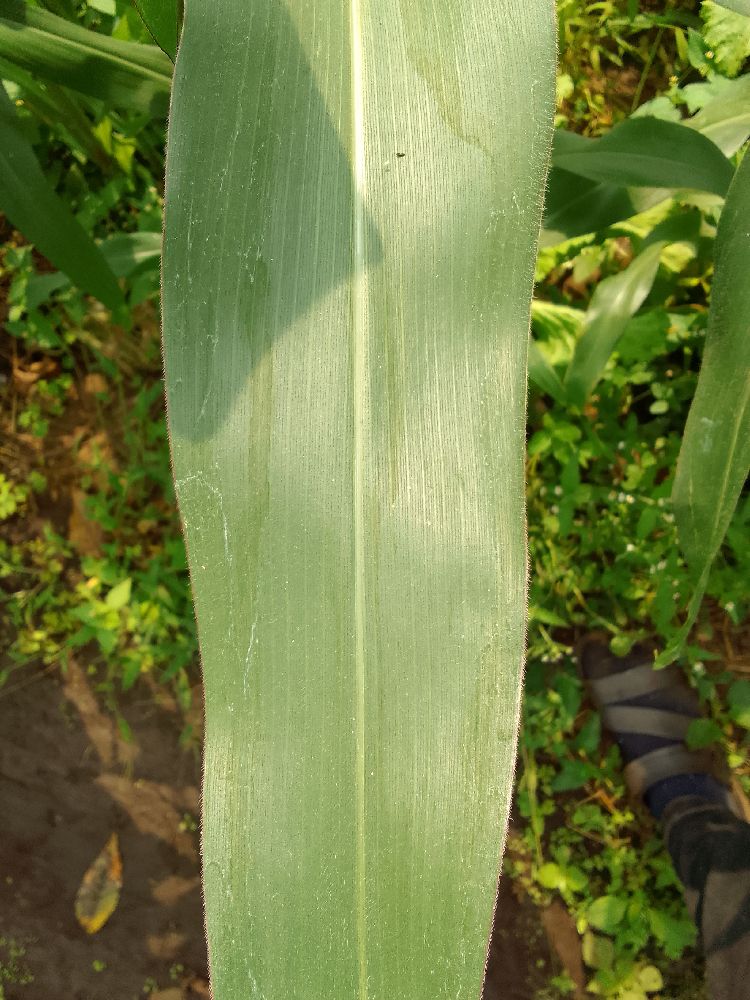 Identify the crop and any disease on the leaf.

maize, healthy
